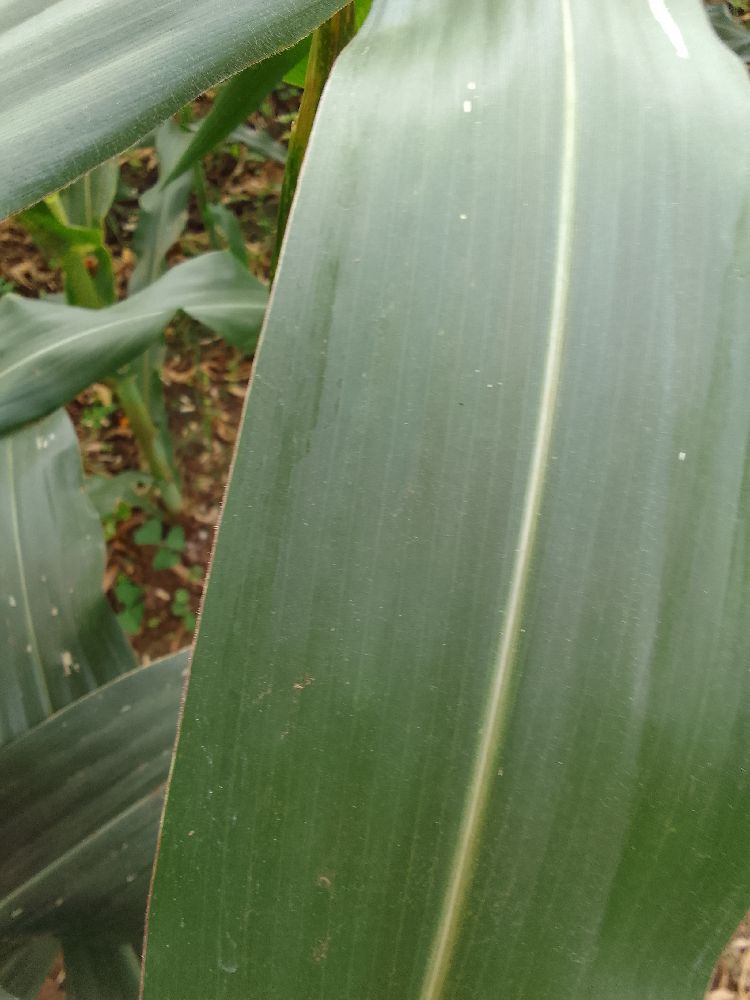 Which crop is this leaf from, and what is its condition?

maize, healthy
